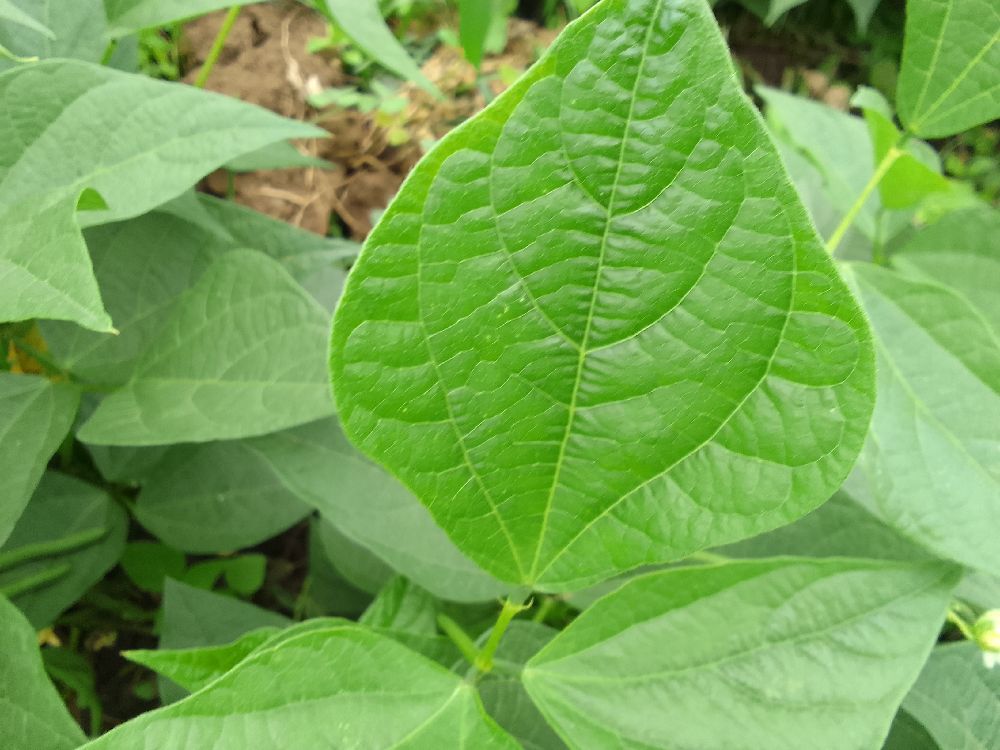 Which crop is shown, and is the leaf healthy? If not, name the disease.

common bean, healthy
